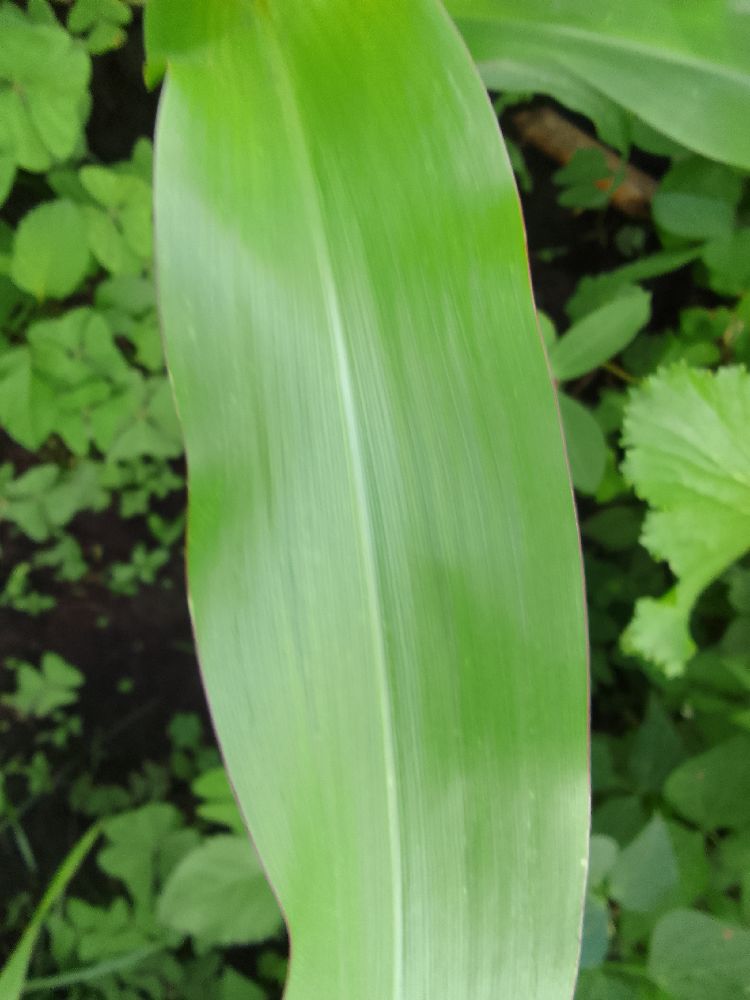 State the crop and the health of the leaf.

maize, healthy
